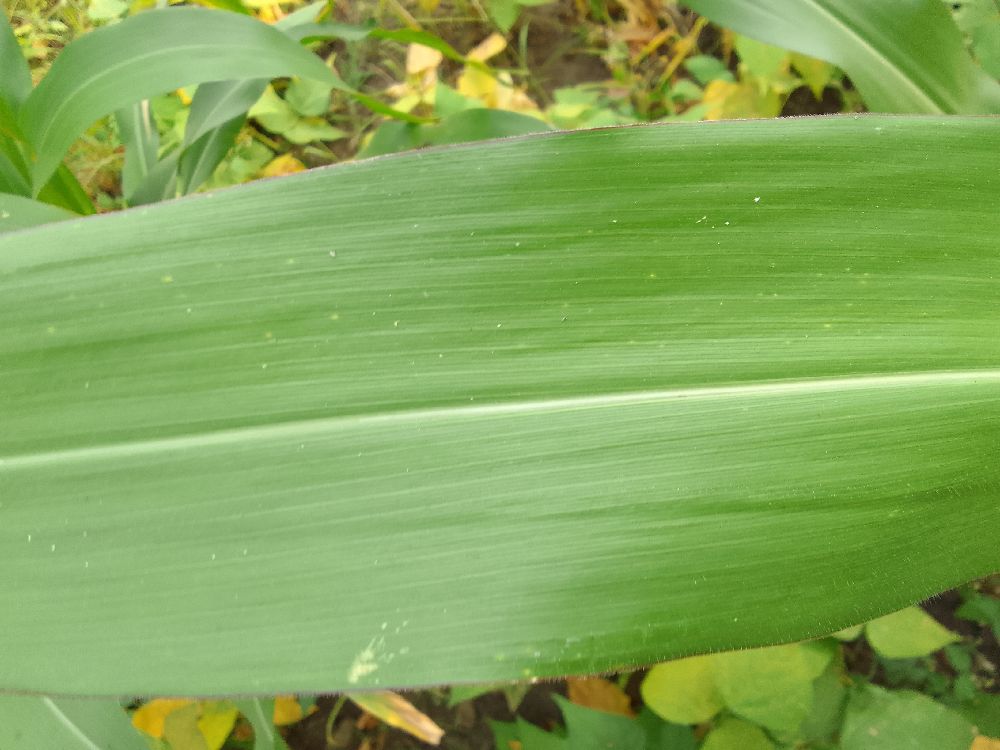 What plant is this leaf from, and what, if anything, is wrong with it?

maize, healthy
